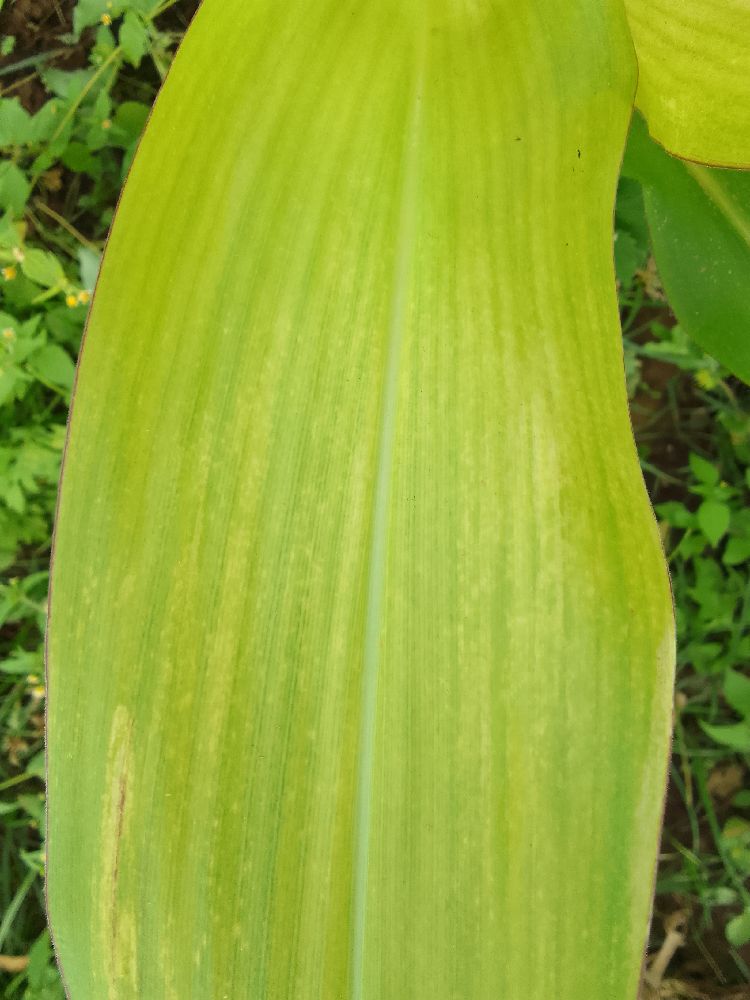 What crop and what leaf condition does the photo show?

maize, maize lethal necrosis
